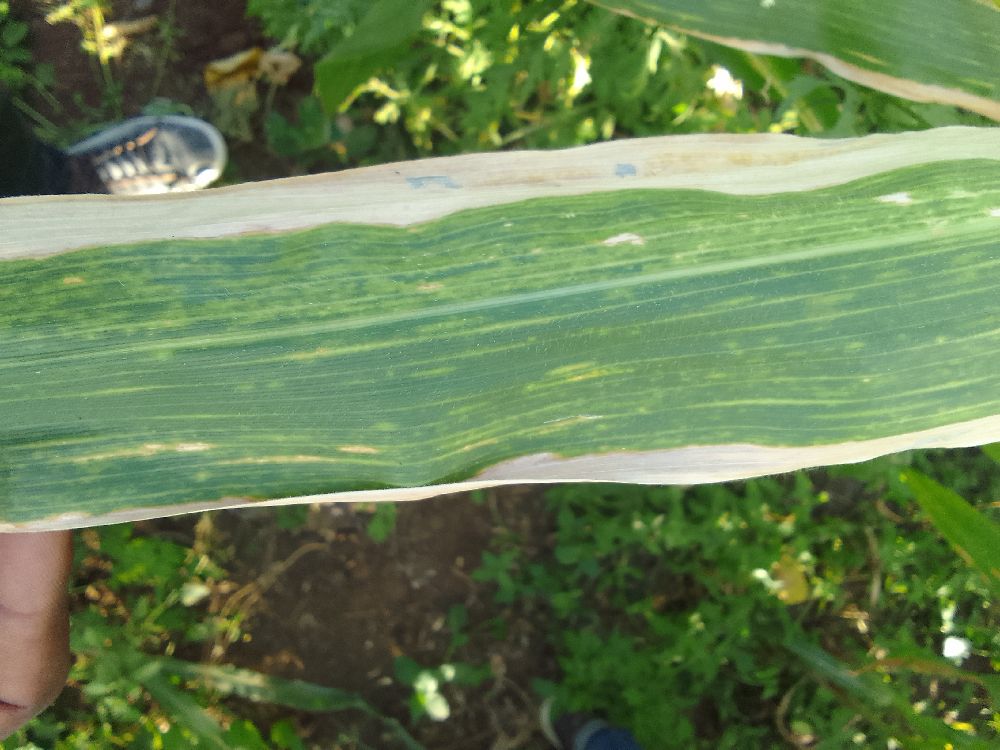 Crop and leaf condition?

maize, maize lethal necrosis
